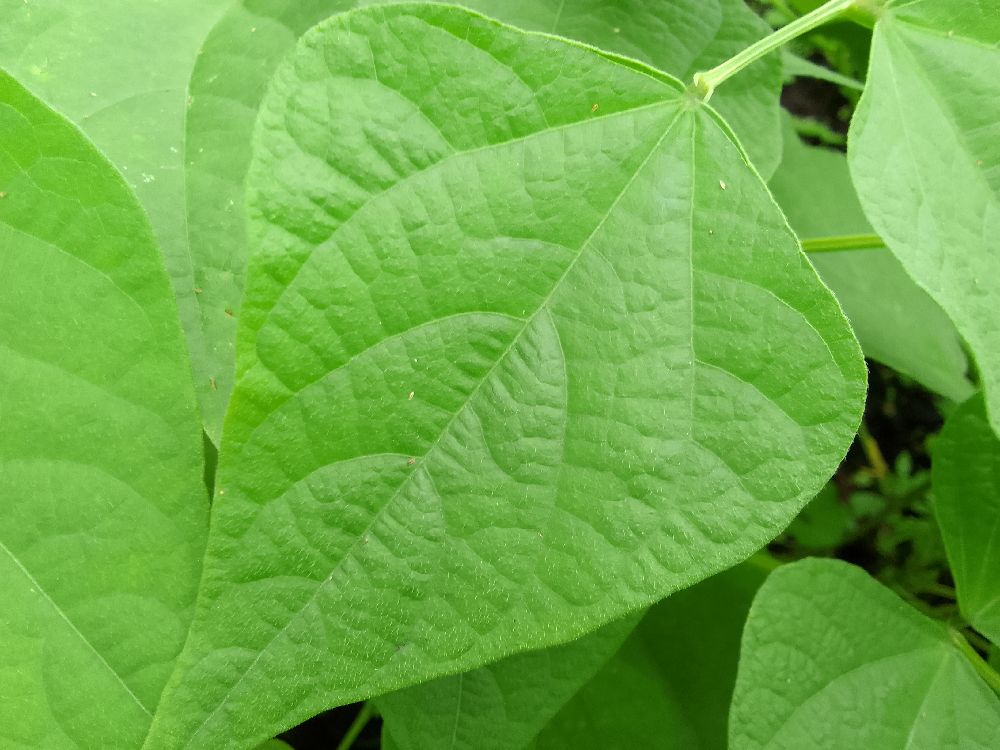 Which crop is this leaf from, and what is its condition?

common bean, healthy
